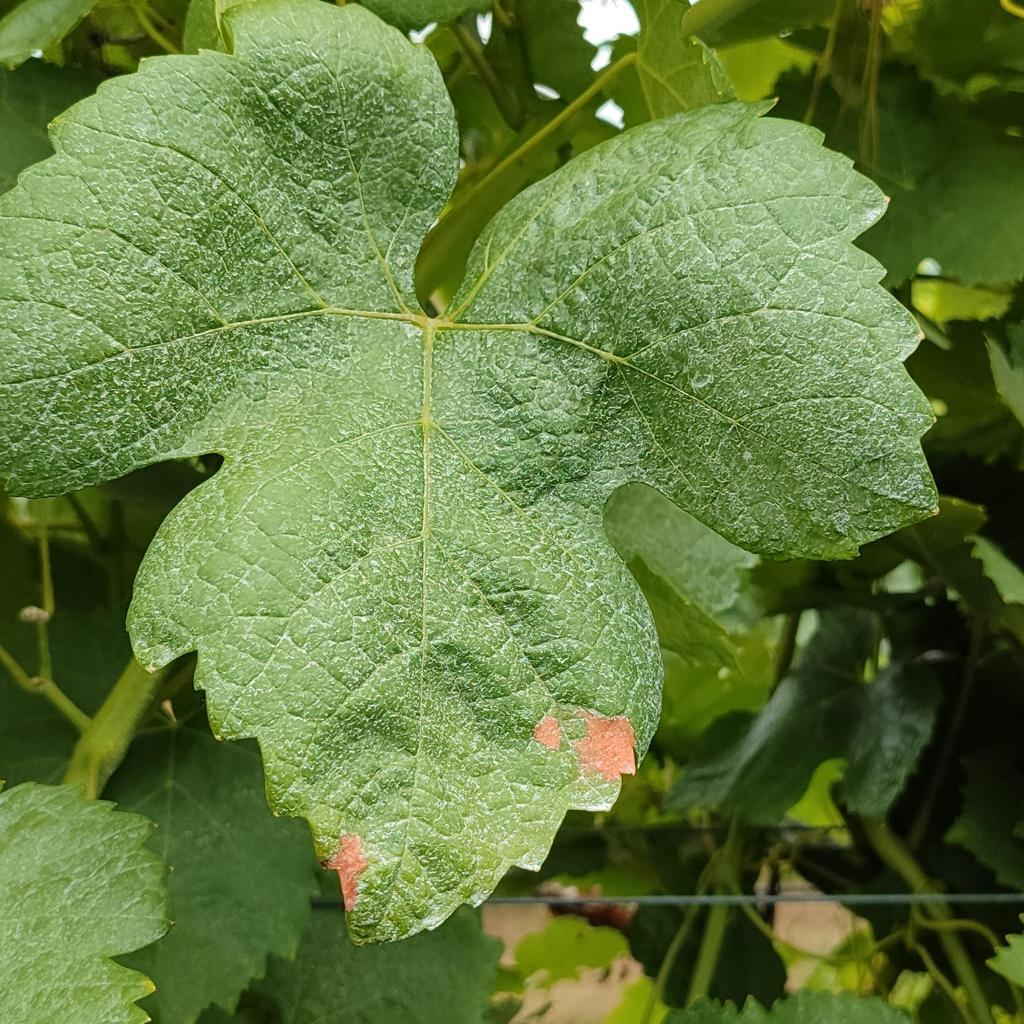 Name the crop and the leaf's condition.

grapevine, downy mildew
